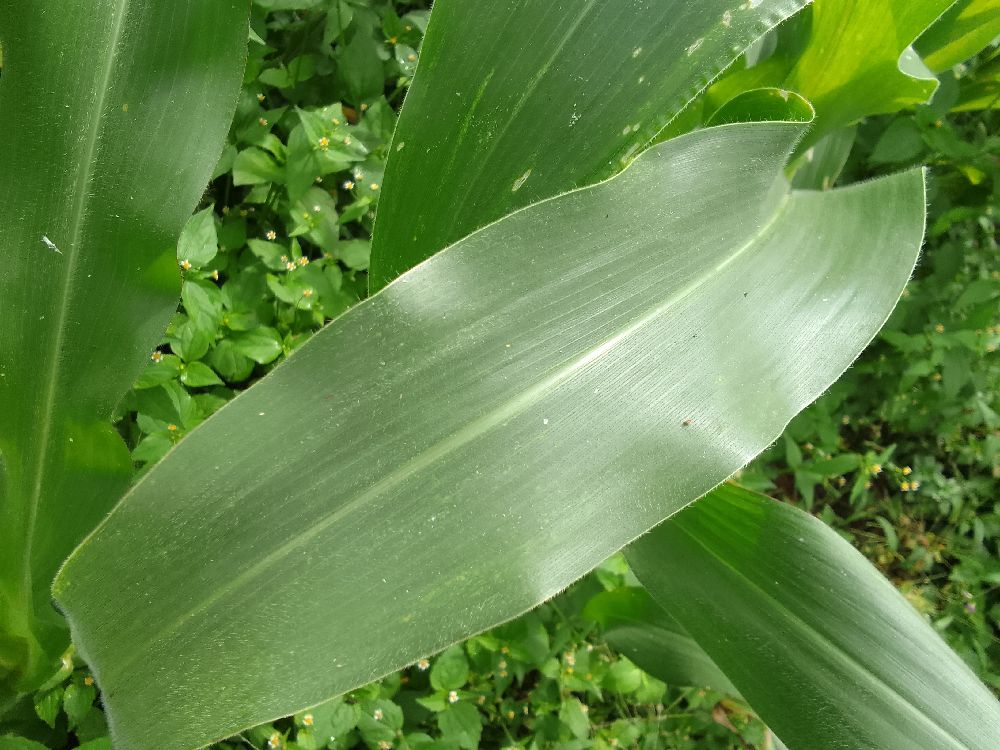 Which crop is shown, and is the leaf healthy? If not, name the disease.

maize, healthy
